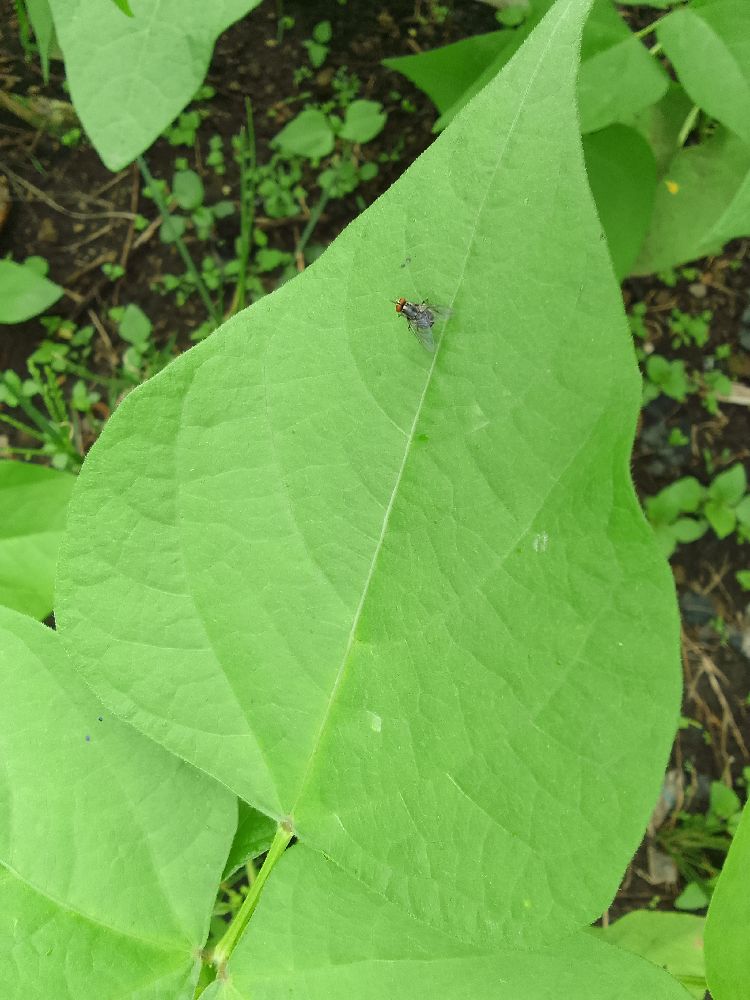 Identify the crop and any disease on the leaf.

common bean, healthy
